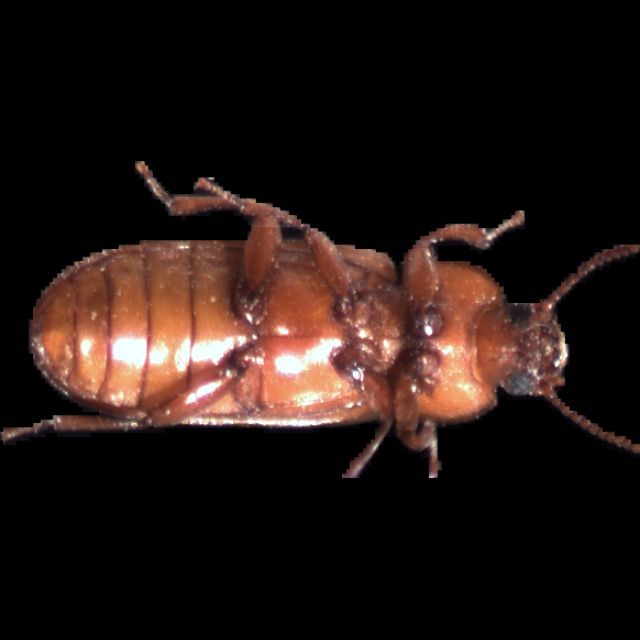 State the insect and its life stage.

mealworm beetle
